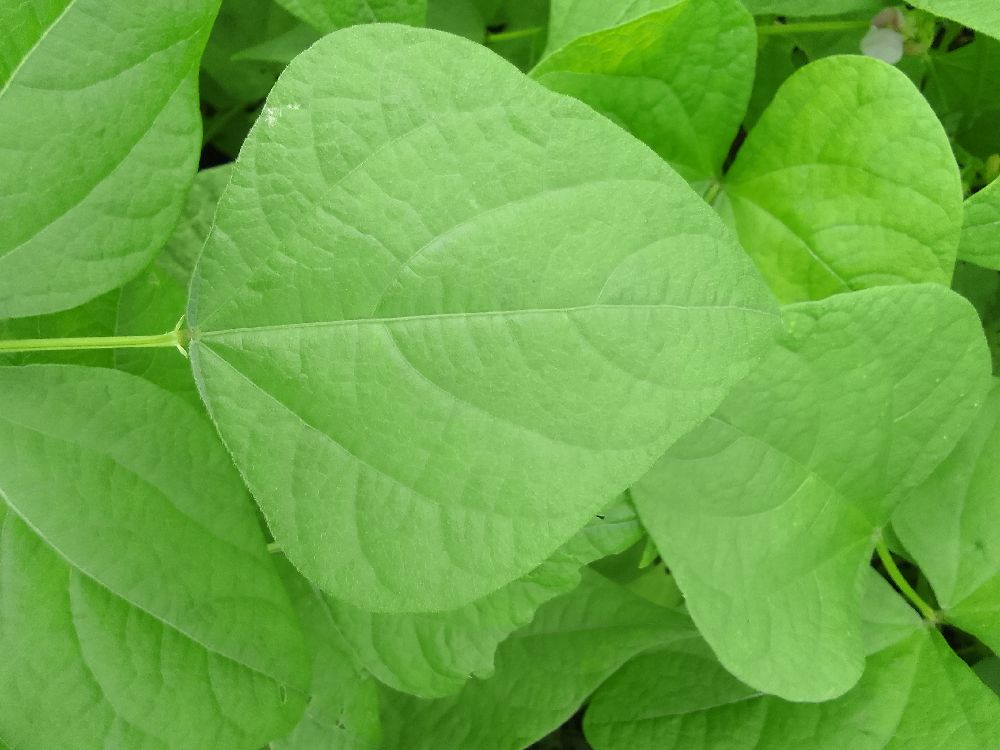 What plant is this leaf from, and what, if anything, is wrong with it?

common bean, healthy
